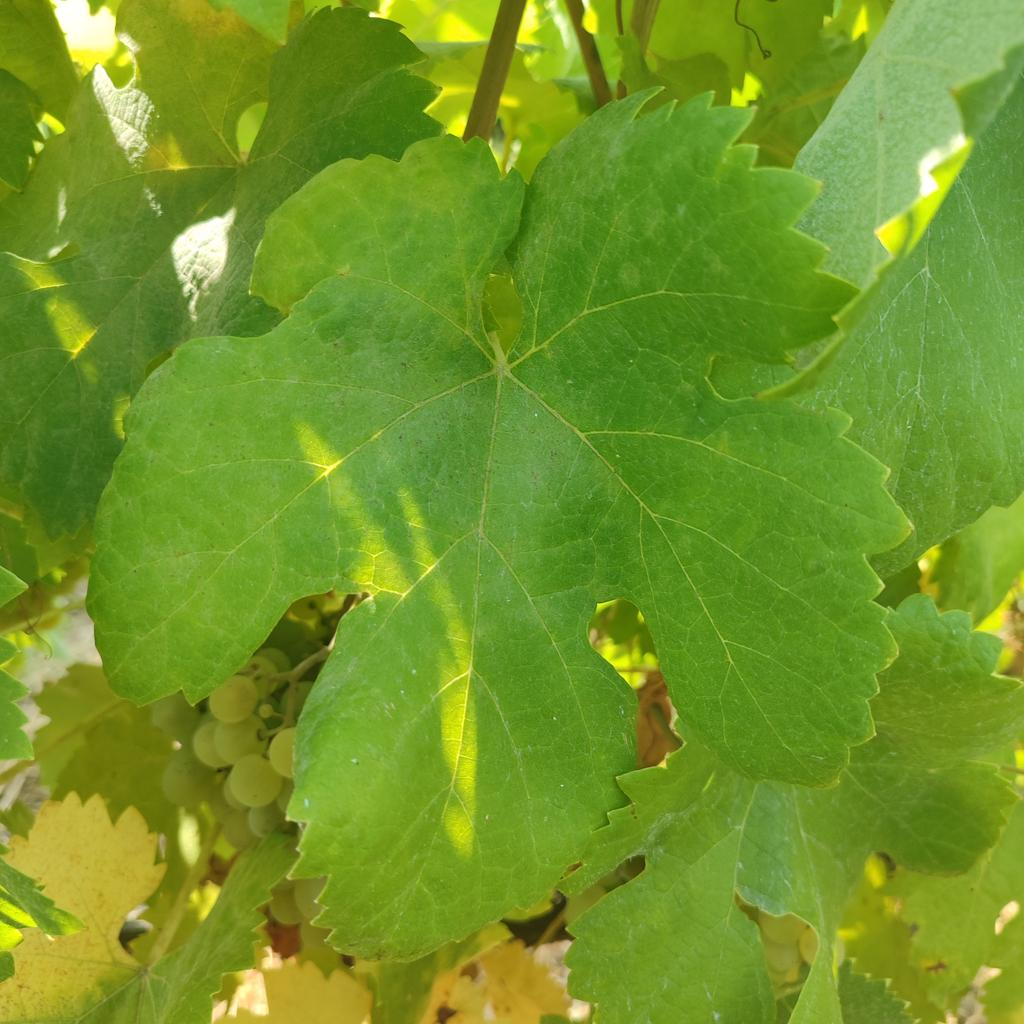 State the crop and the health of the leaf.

grapevine, healthy
